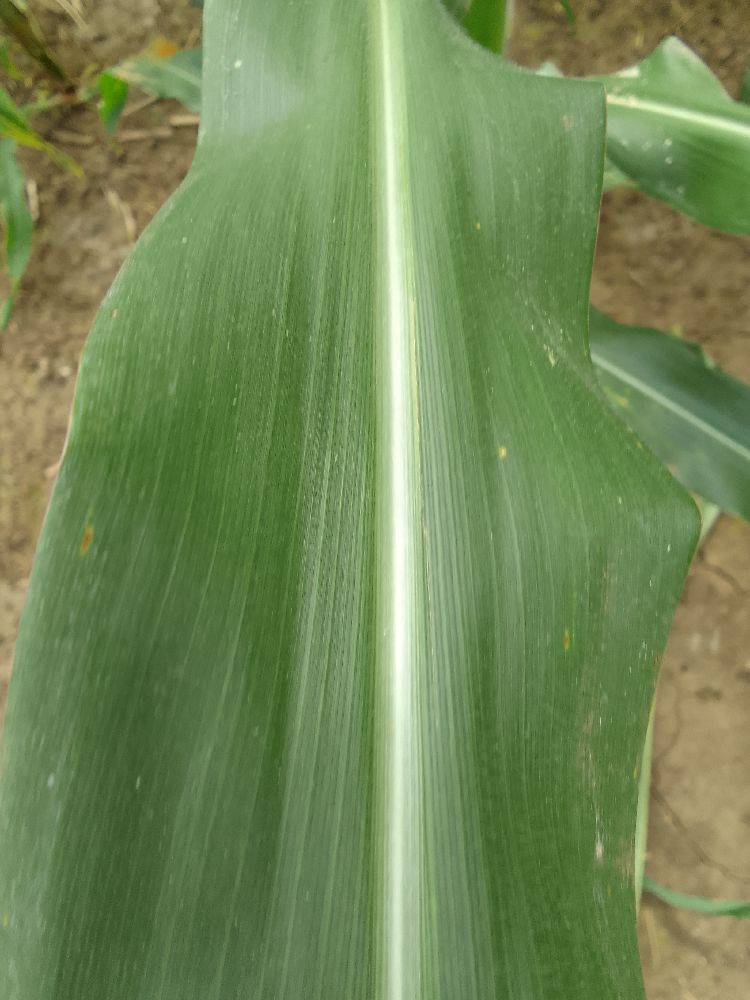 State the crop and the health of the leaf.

maize, healthy
